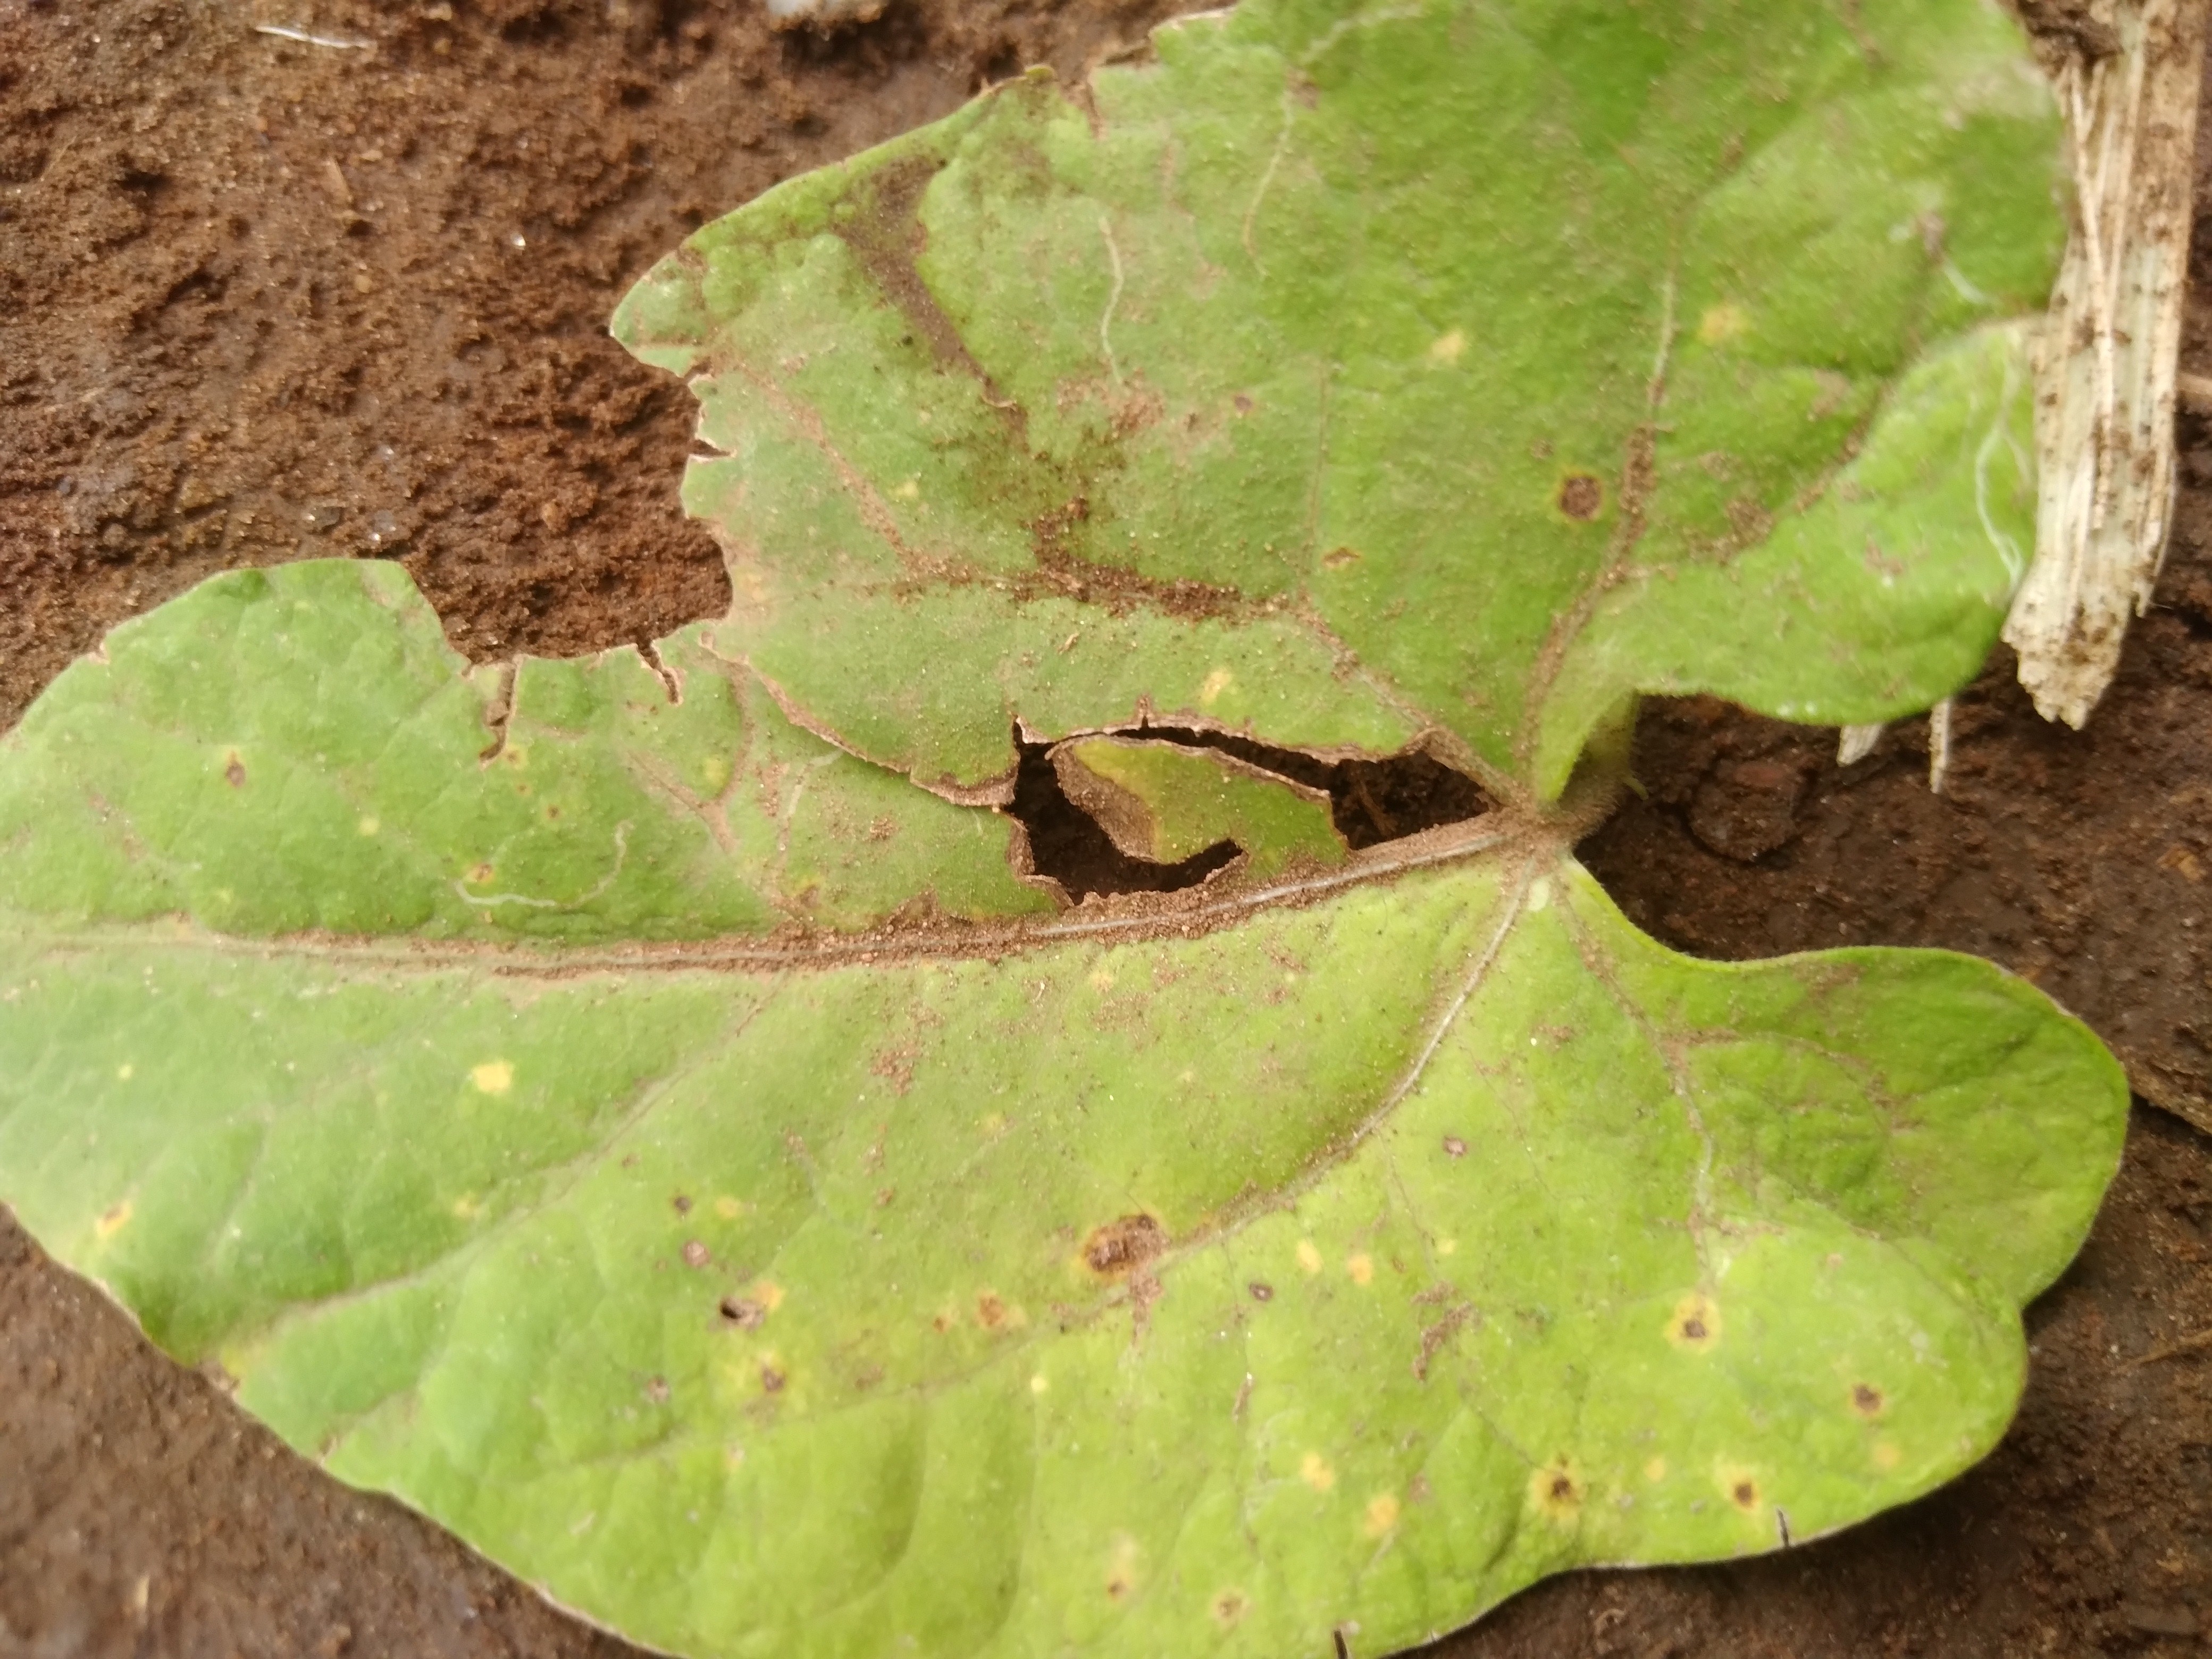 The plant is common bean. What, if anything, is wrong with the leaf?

rust
